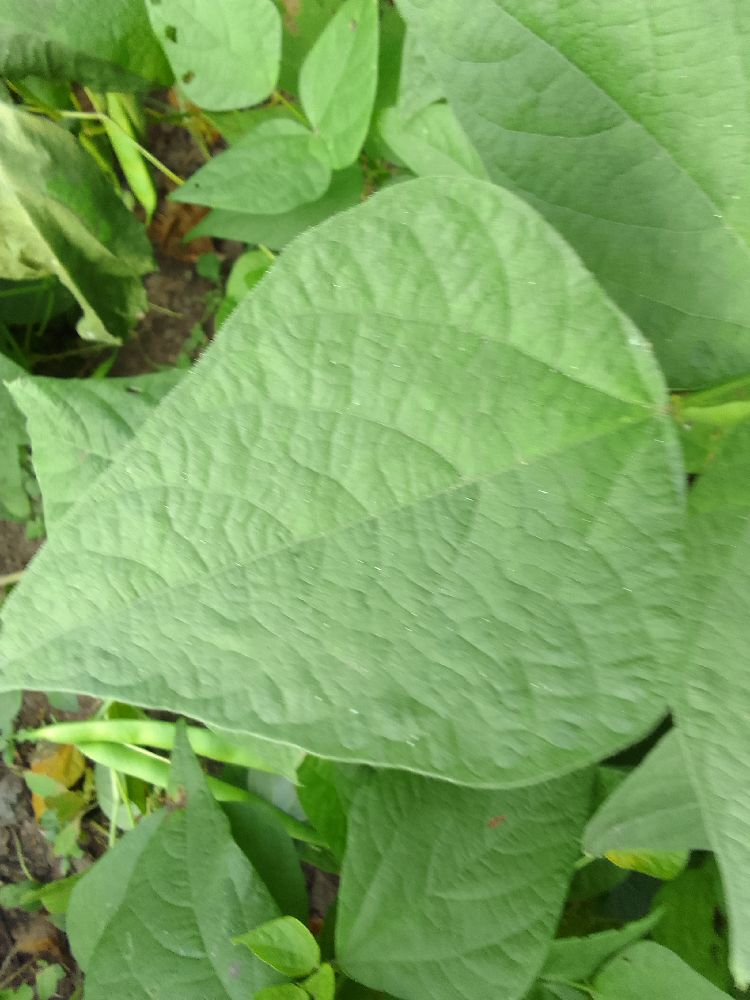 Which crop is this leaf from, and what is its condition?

common bean, healthy
